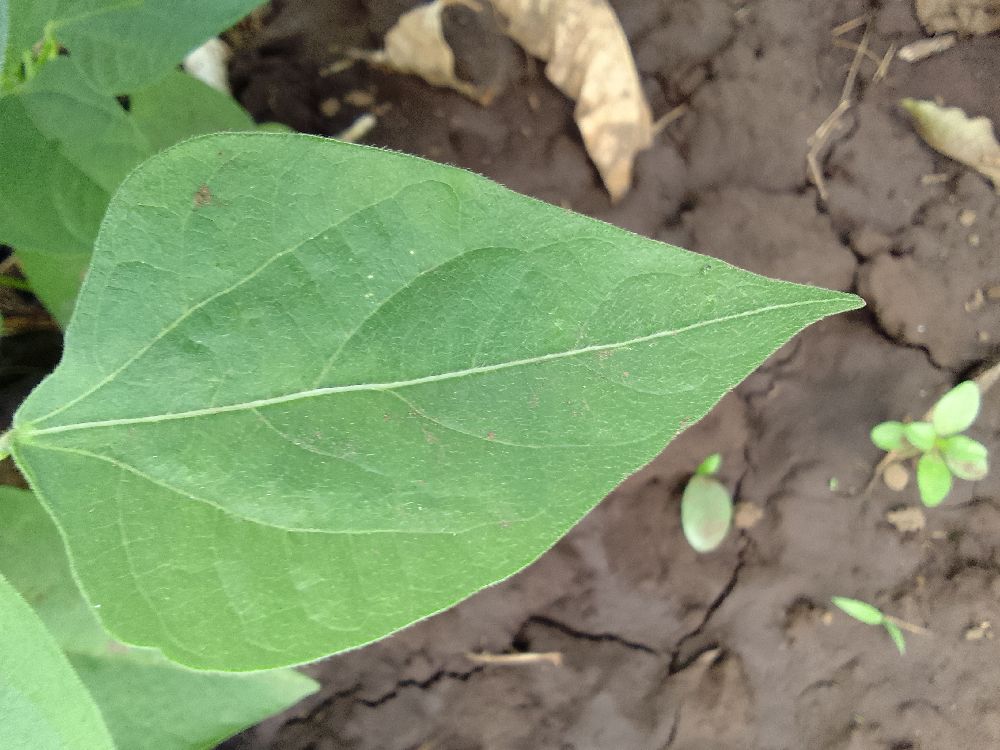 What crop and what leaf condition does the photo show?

common bean, healthy
